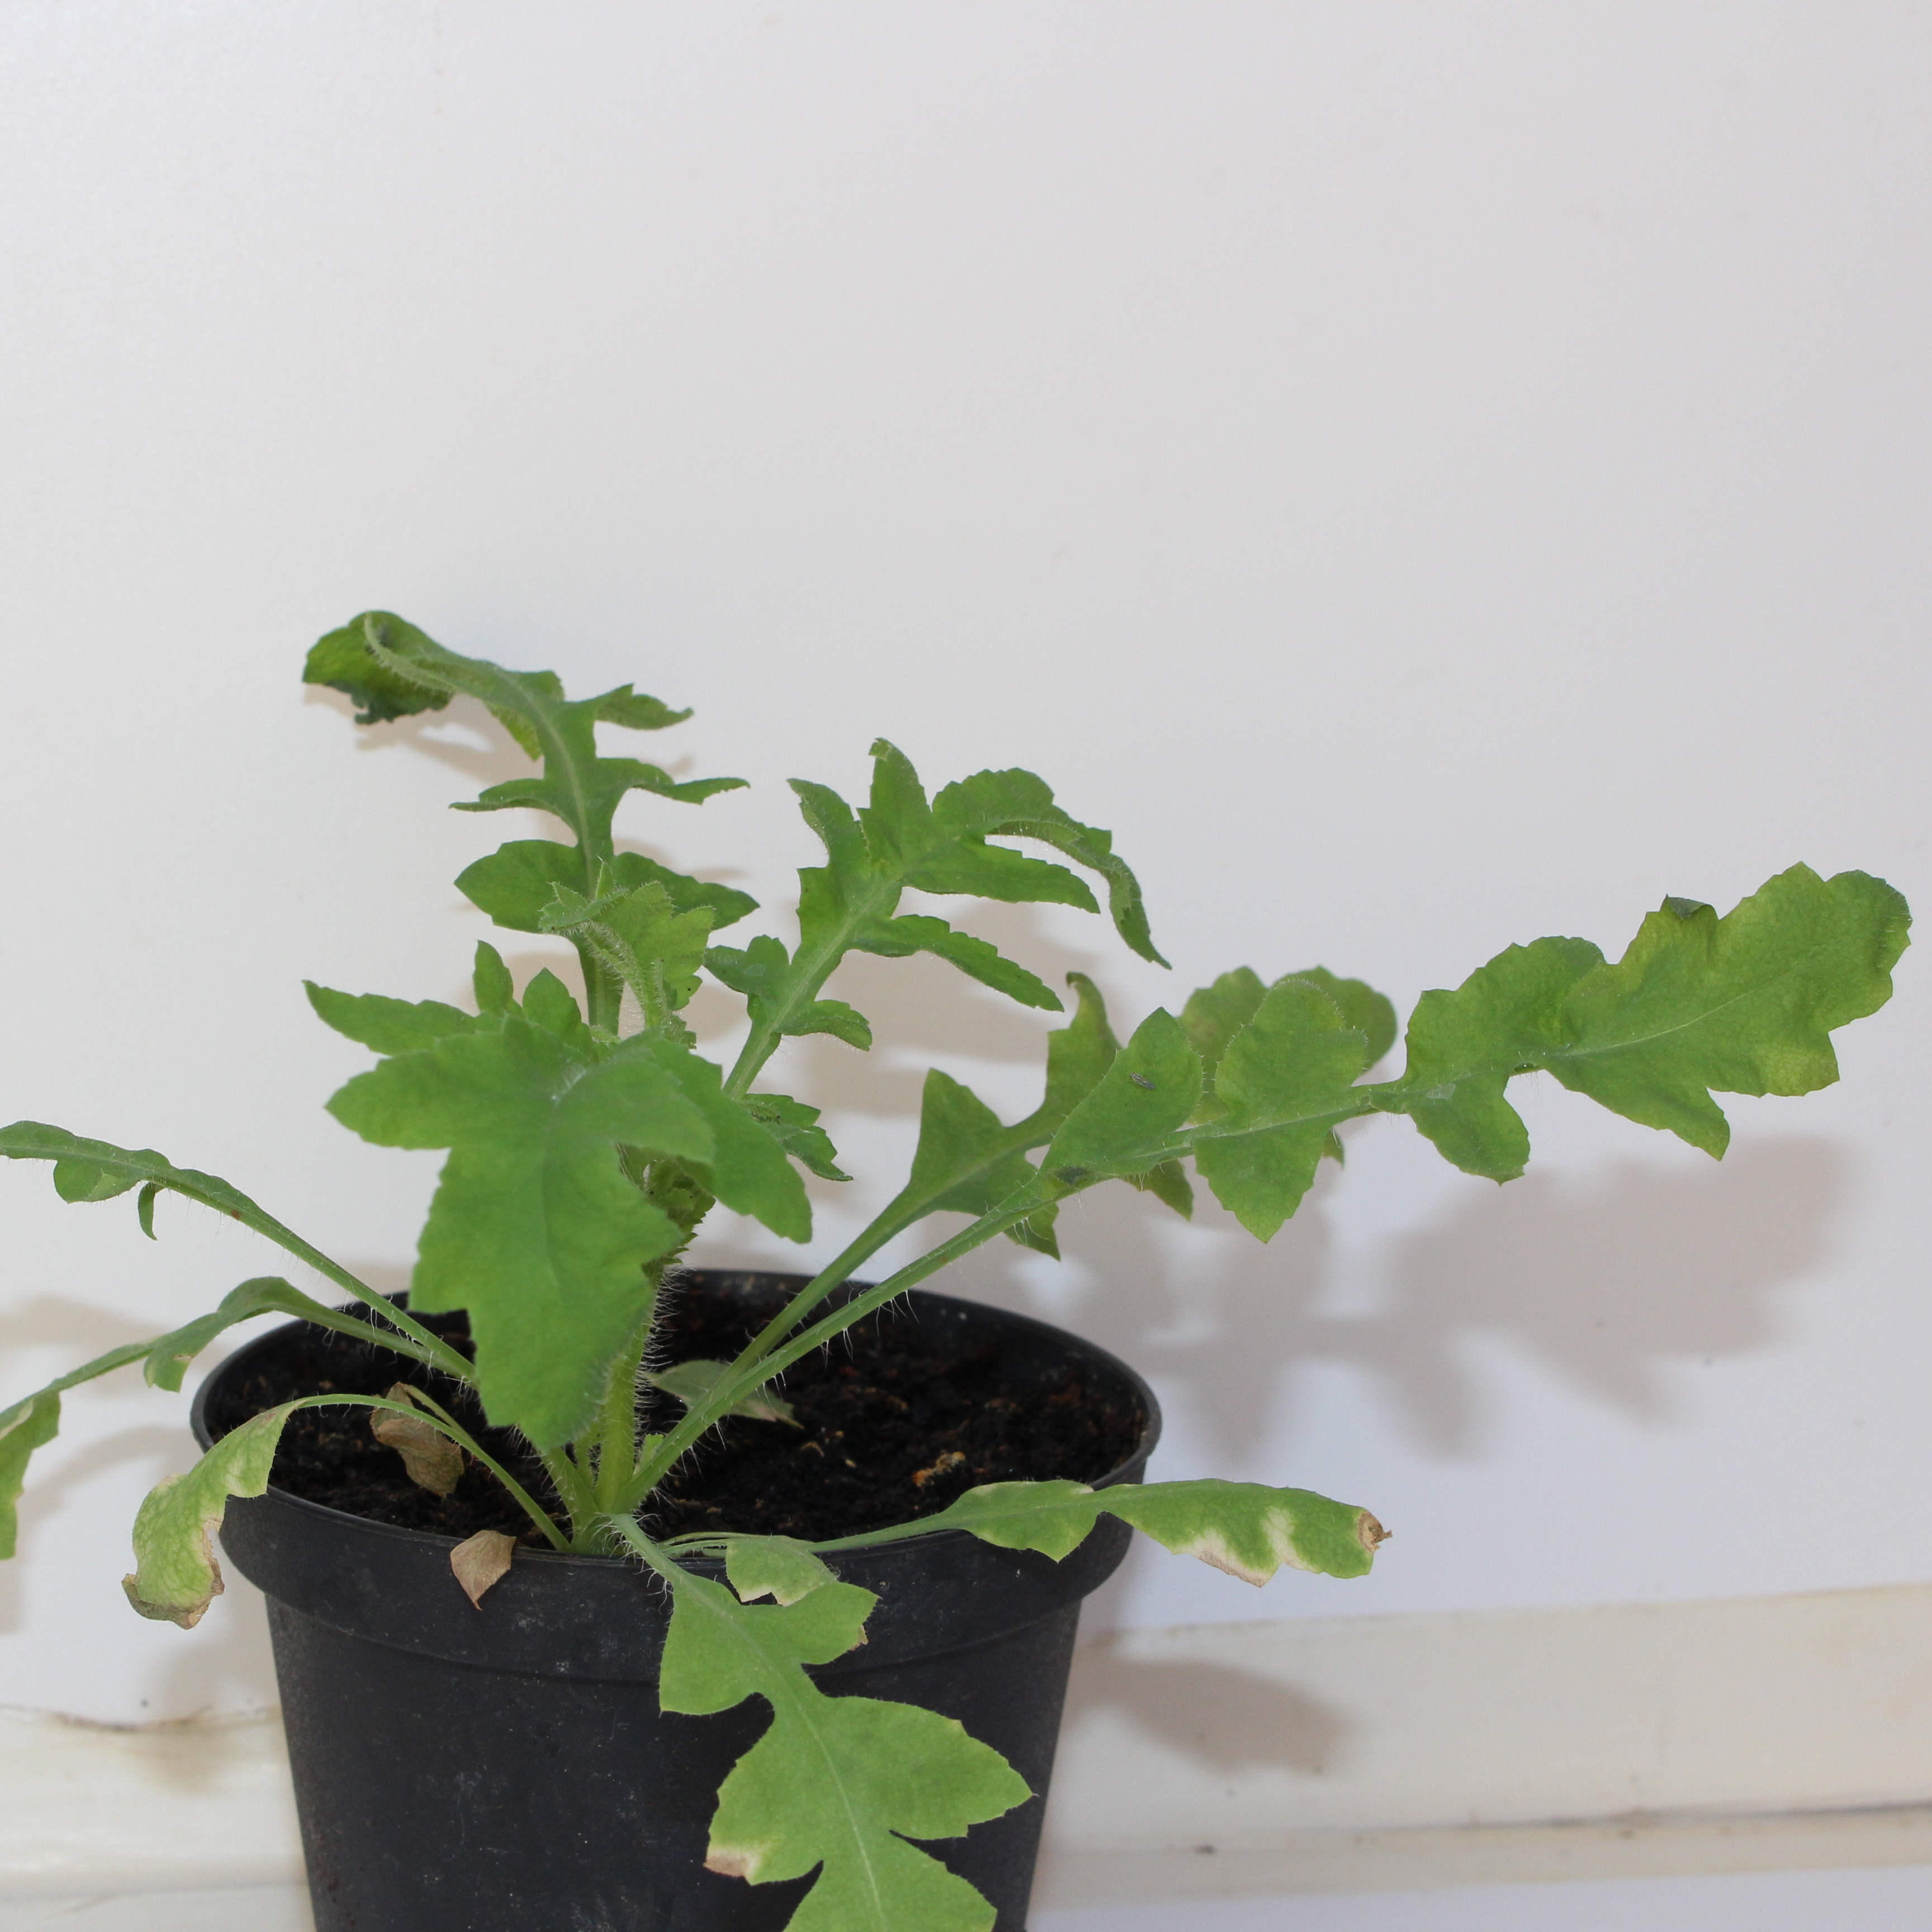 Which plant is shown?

Papaver rhoeas
